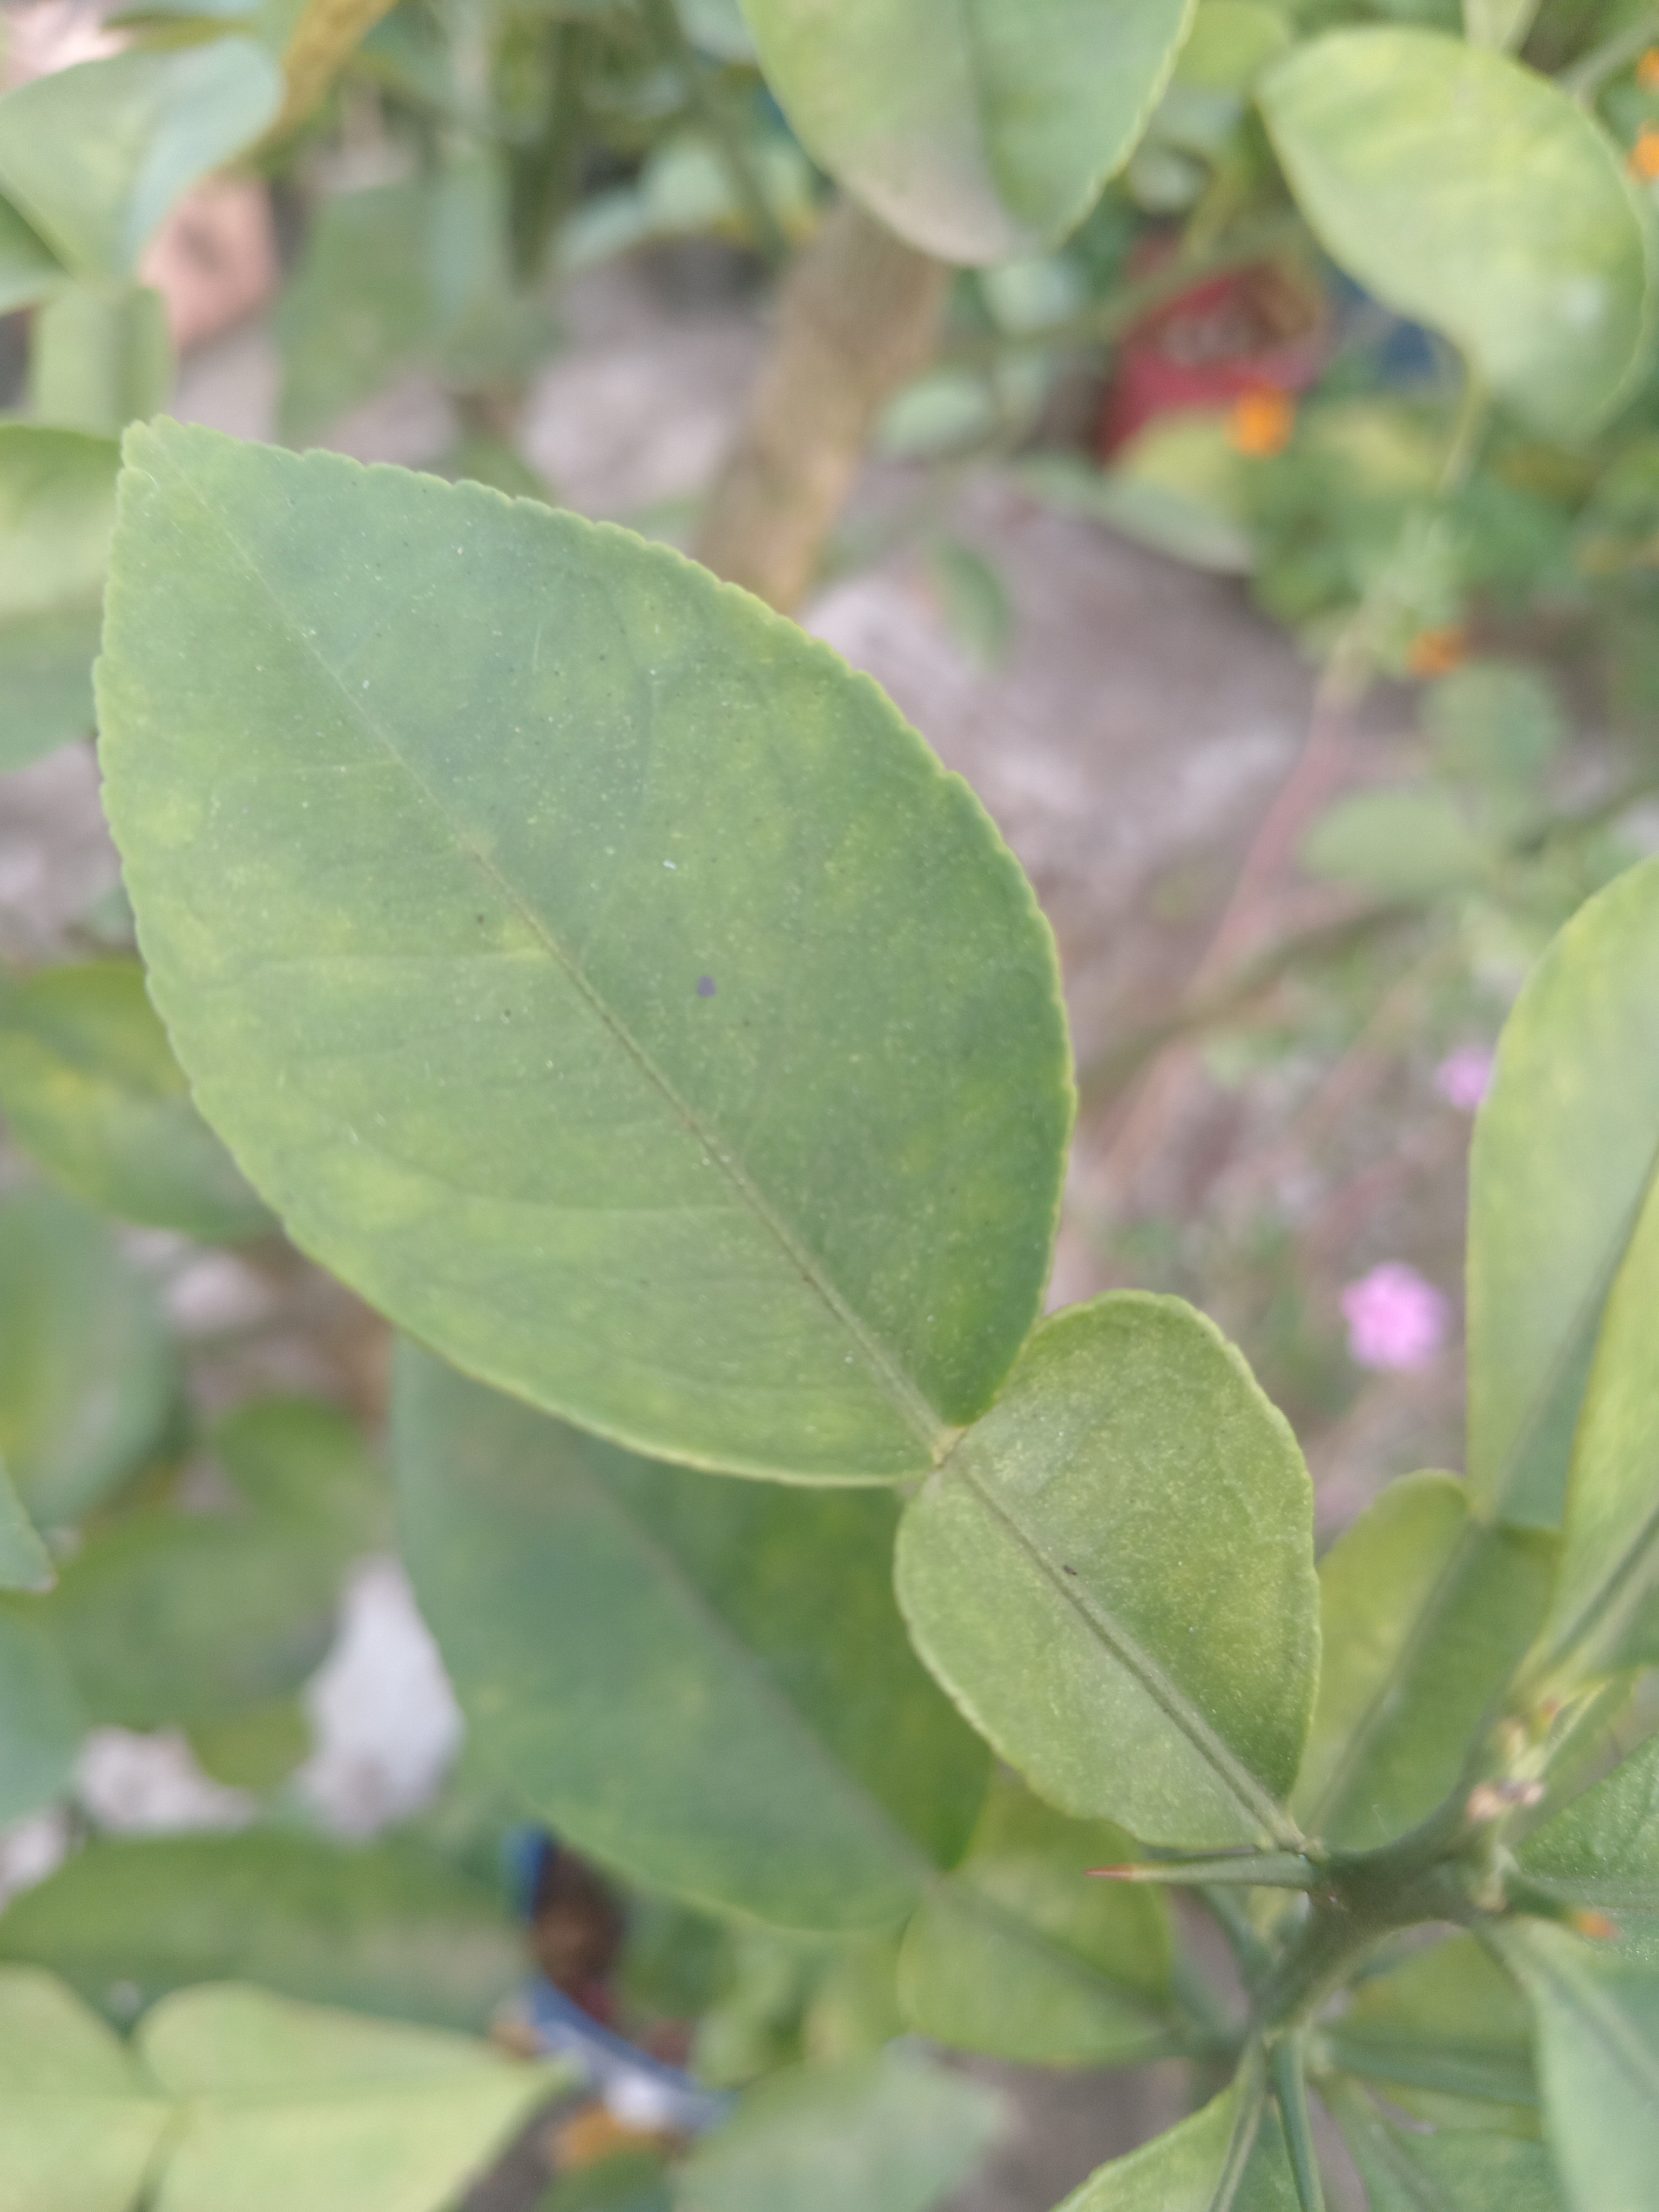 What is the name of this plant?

lemon
